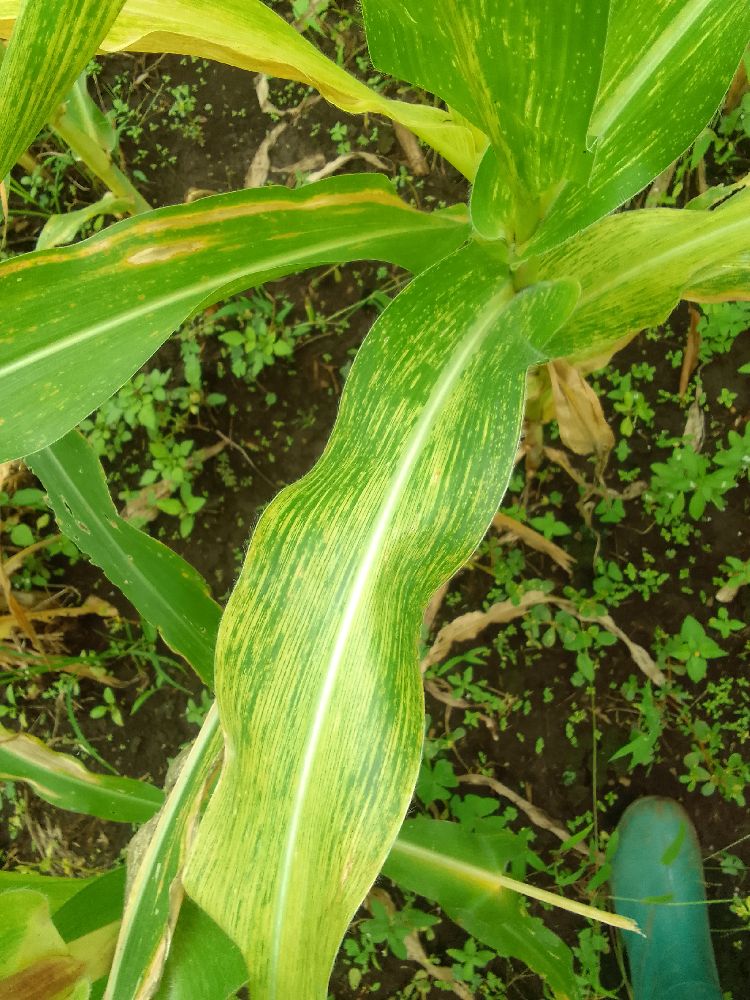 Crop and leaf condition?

maize, maize lethal necrosis
